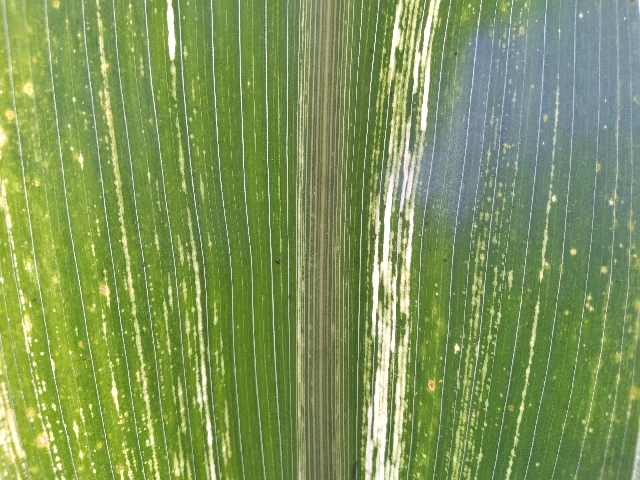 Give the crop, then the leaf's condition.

maize, maize streak virus
